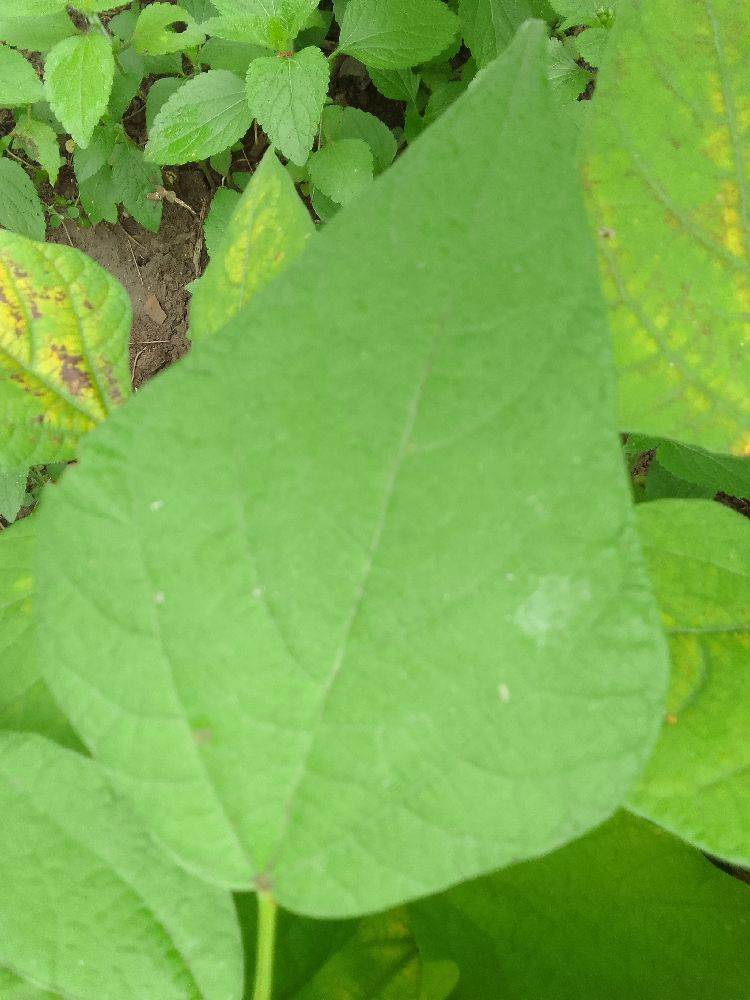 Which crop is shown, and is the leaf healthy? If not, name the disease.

common bean, healthy
